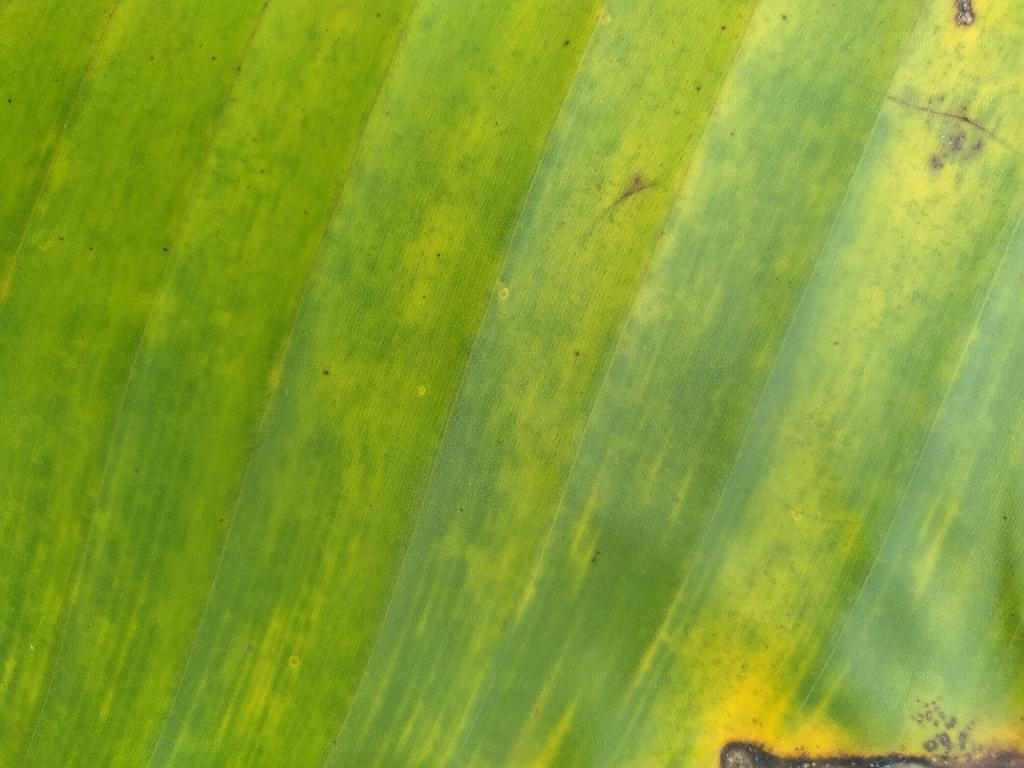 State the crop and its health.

banana, fusarium wilt race 1
